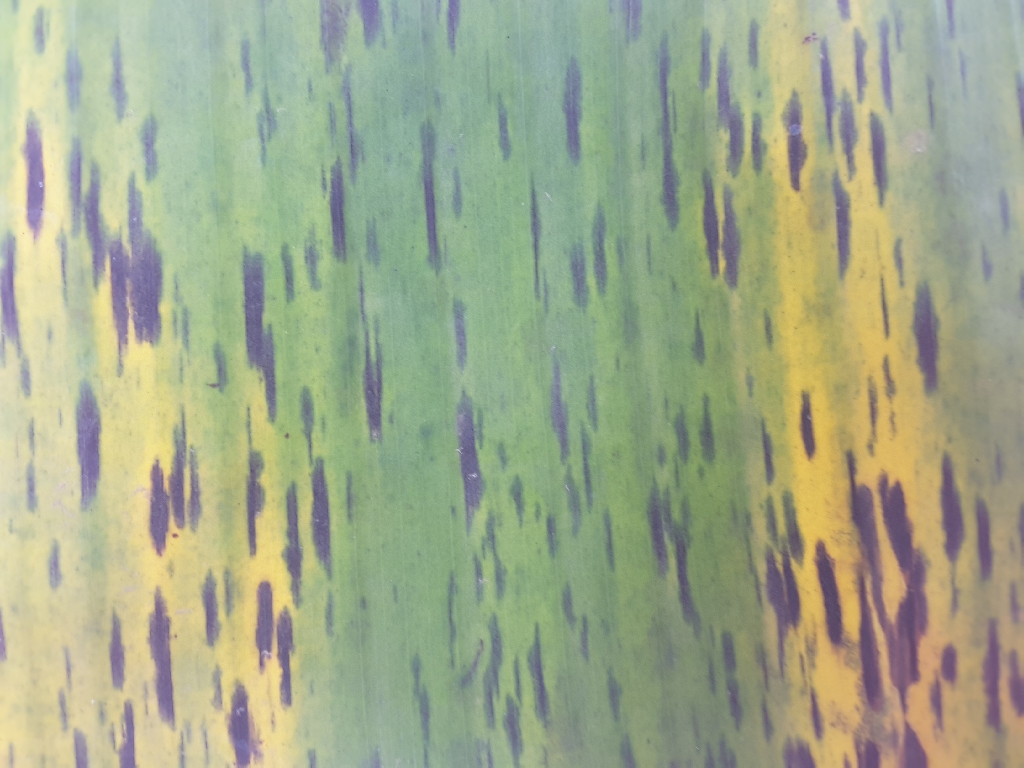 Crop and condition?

banana, black sigatoka
